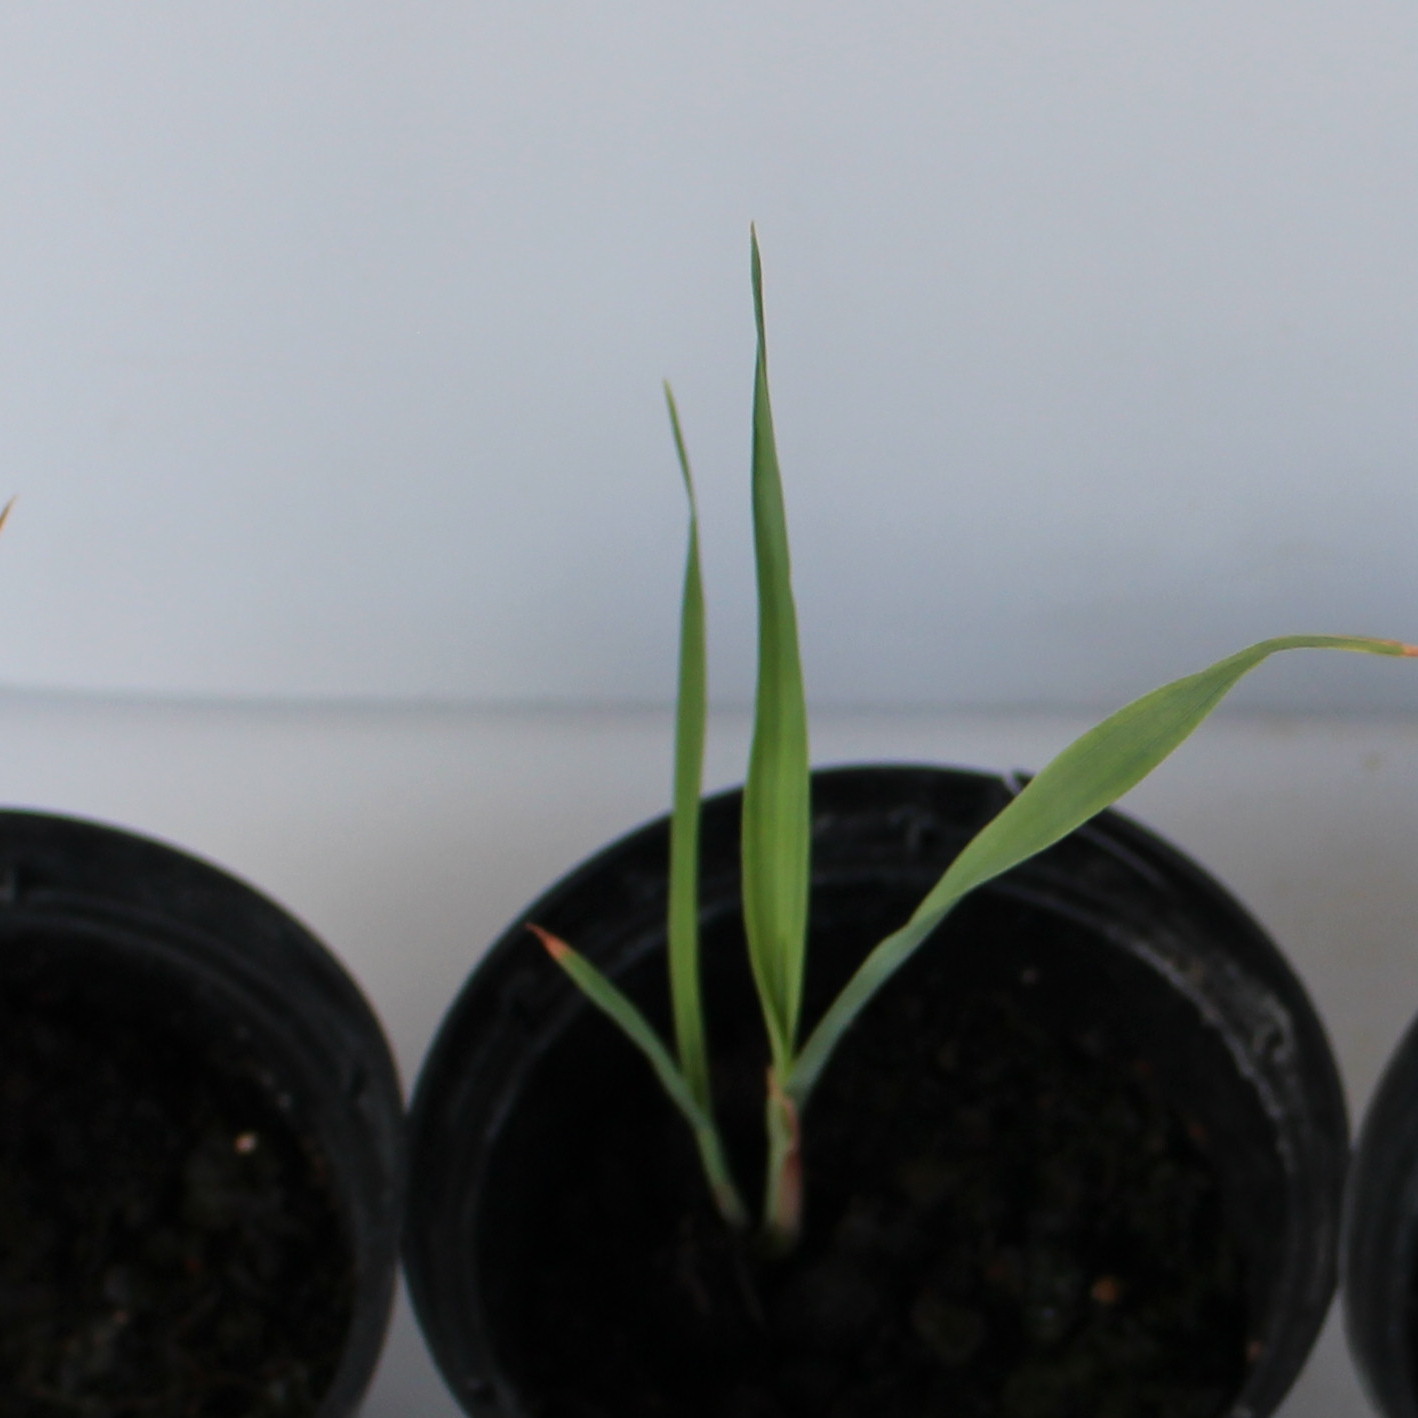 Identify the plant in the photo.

Avena sterilis
